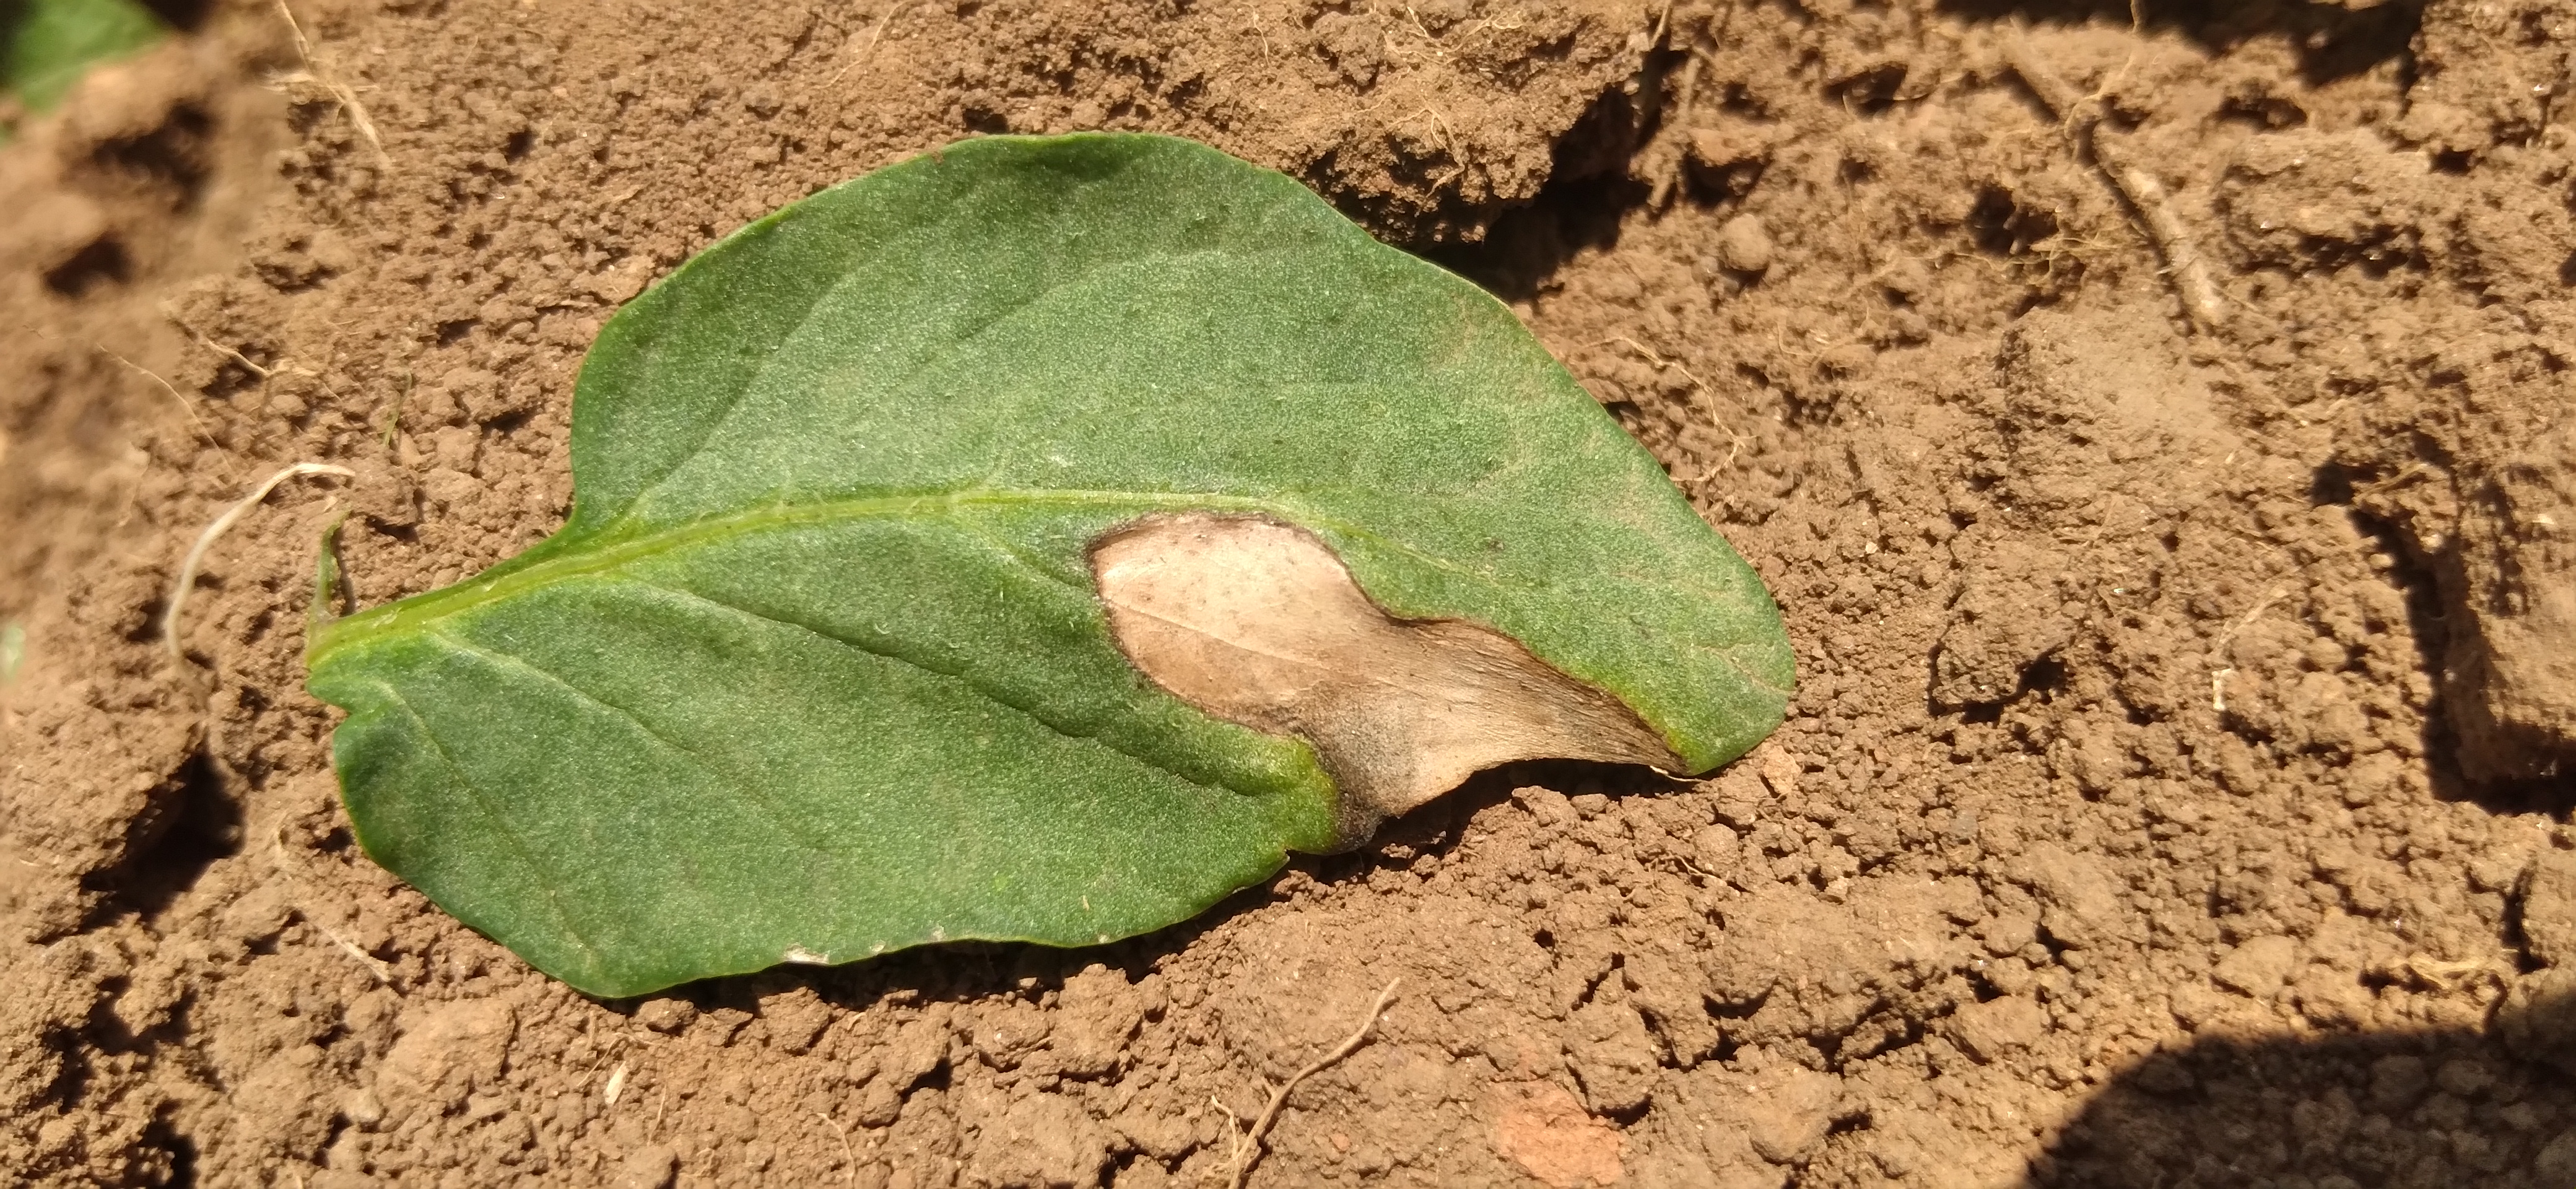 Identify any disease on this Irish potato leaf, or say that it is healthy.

early blight
